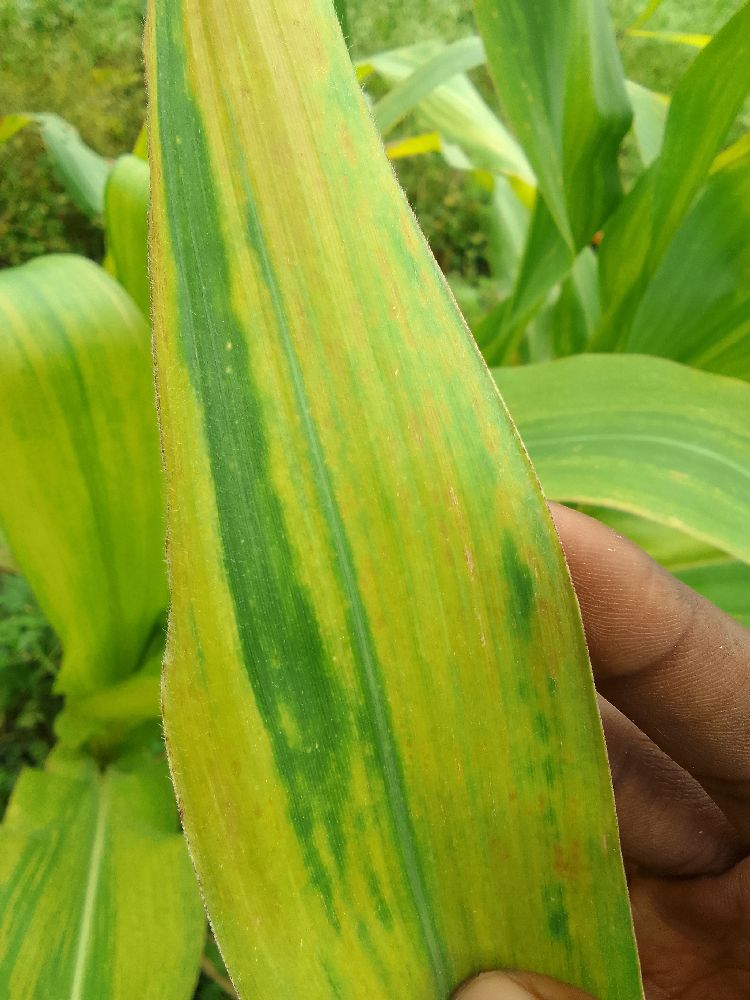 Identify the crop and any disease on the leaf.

maize, maize lethal necrosis
